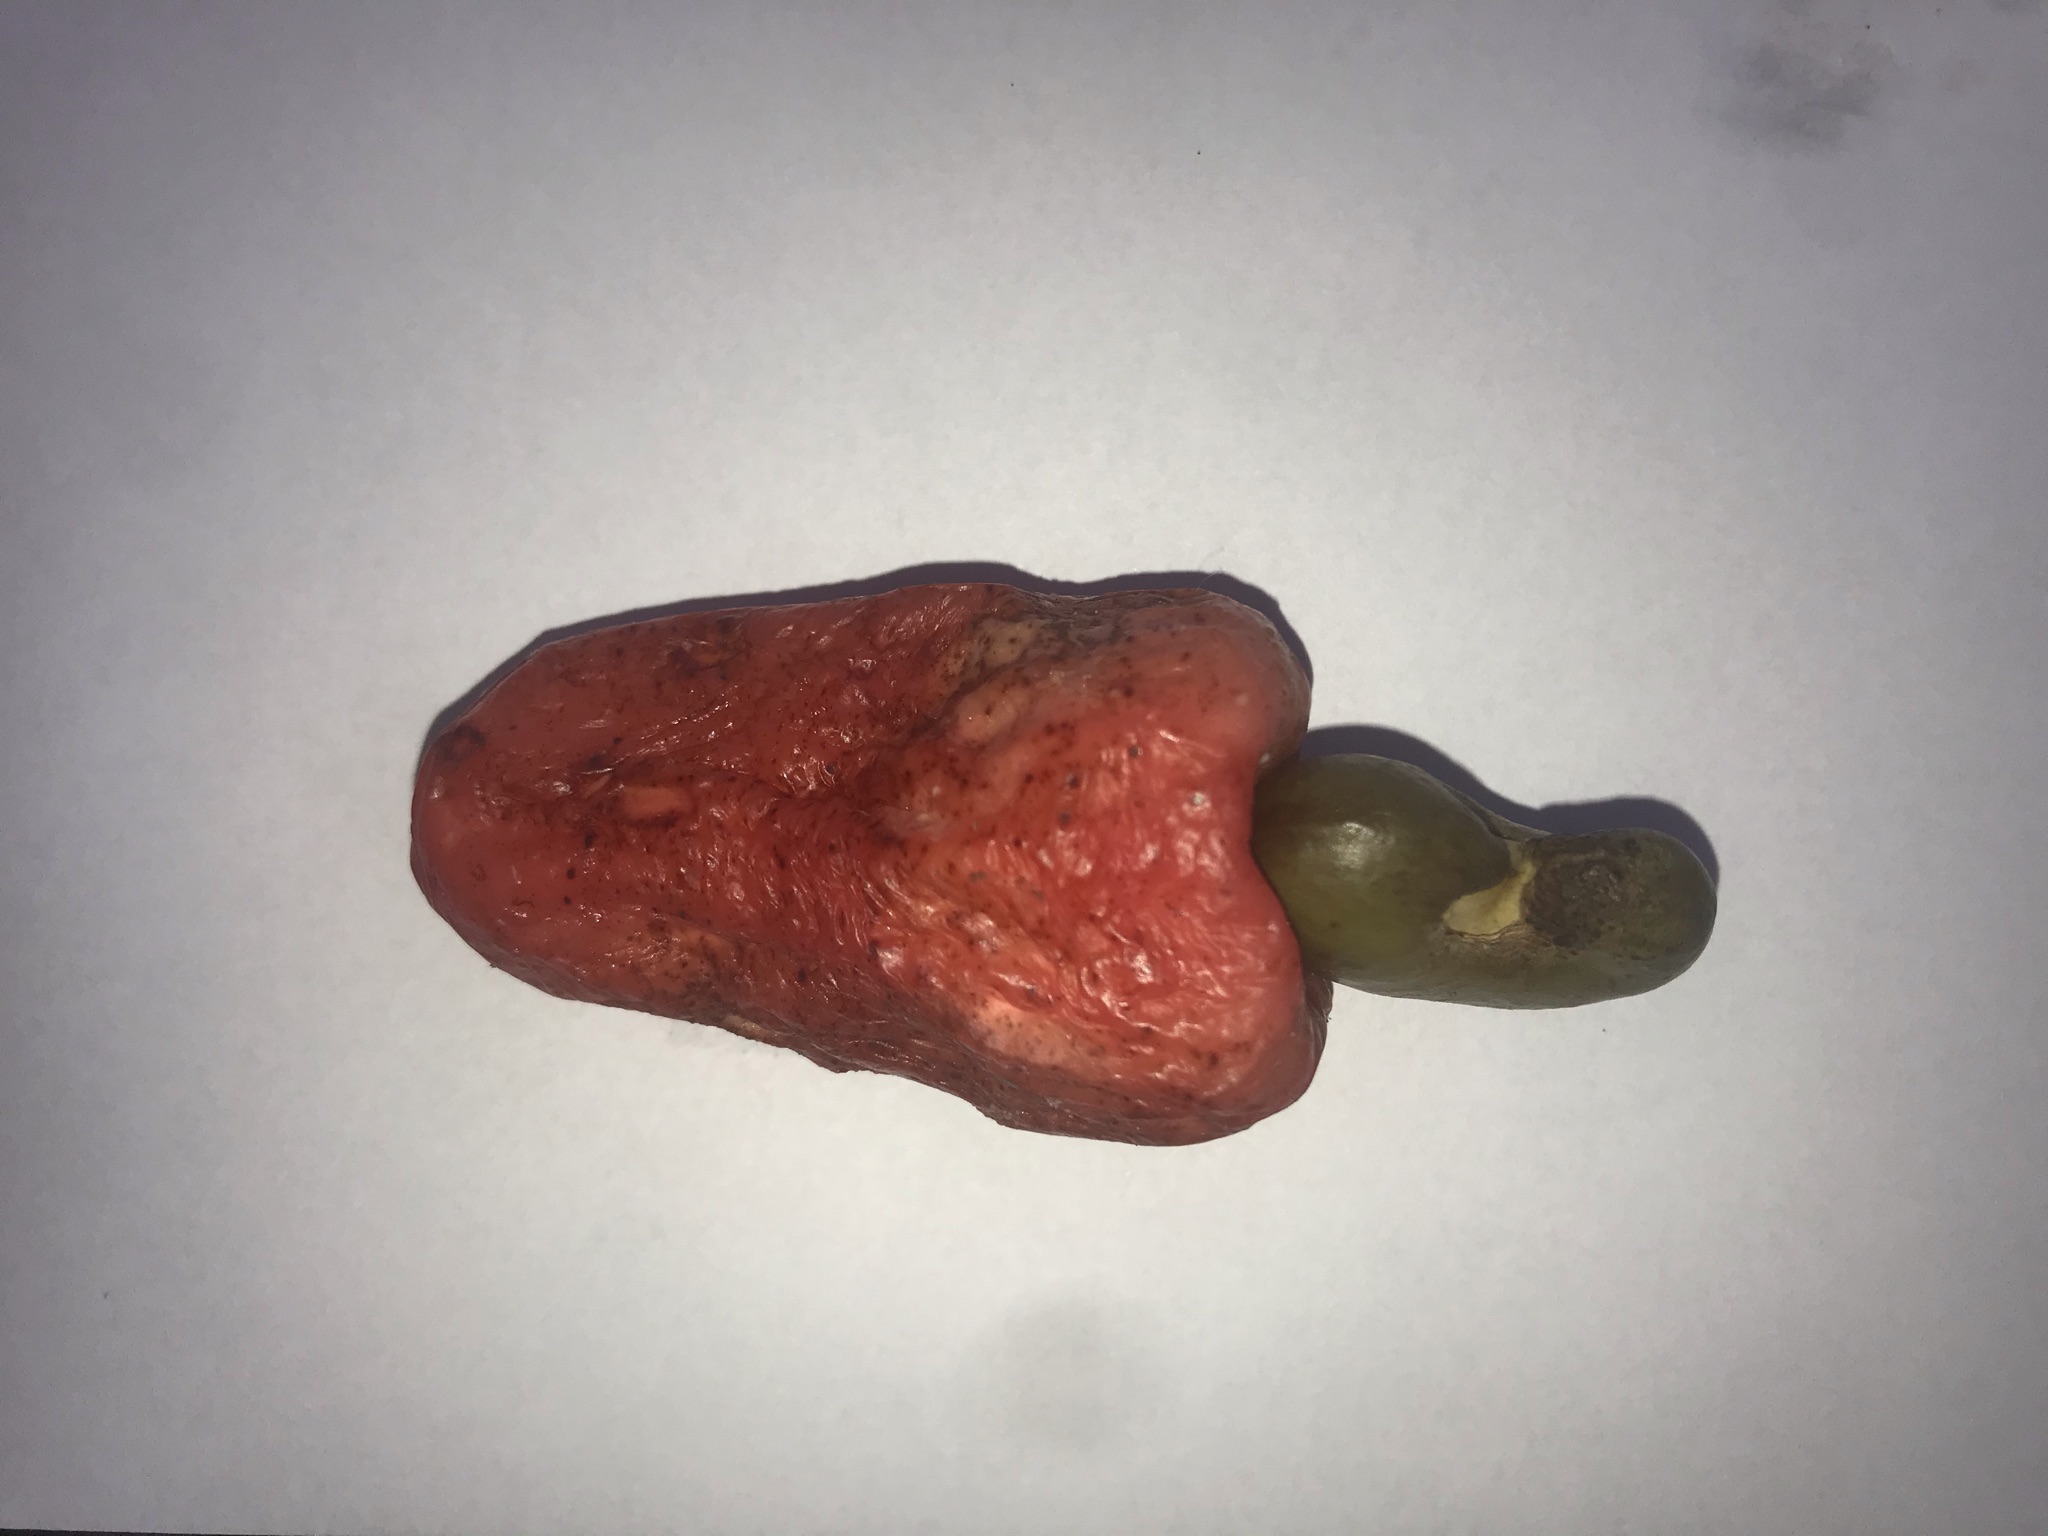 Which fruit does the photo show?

caju vermelho
